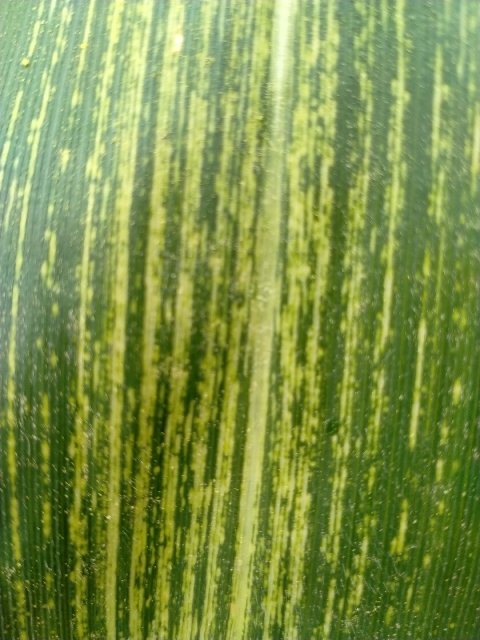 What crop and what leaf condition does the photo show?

maize, maize streak virus
